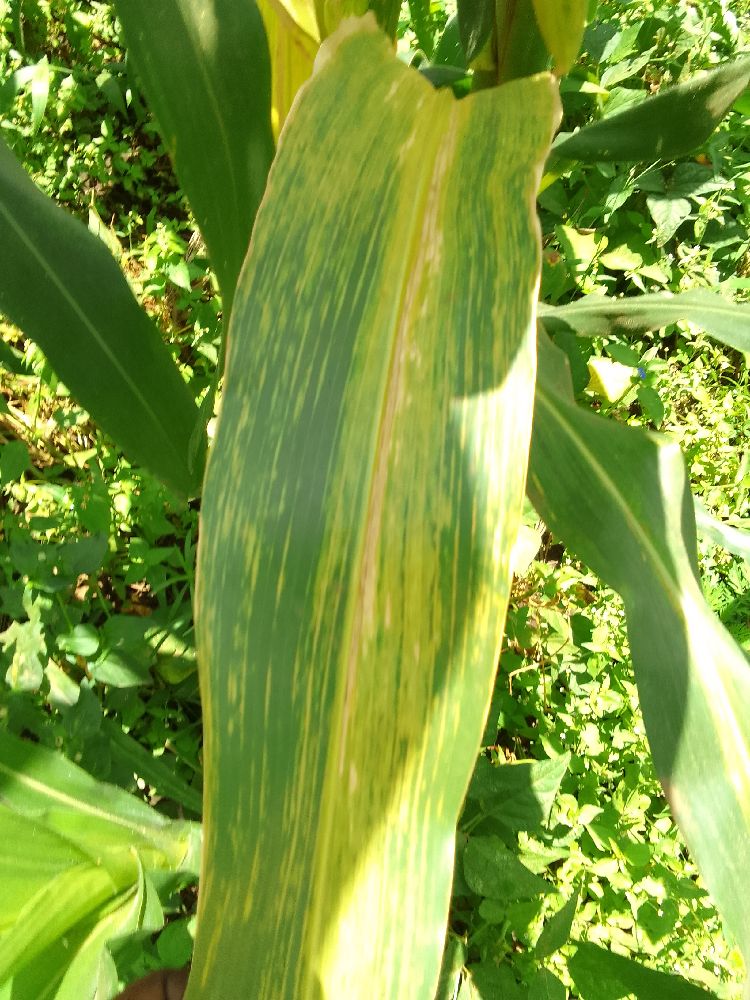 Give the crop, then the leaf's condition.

maize, maize lethal necrosis
